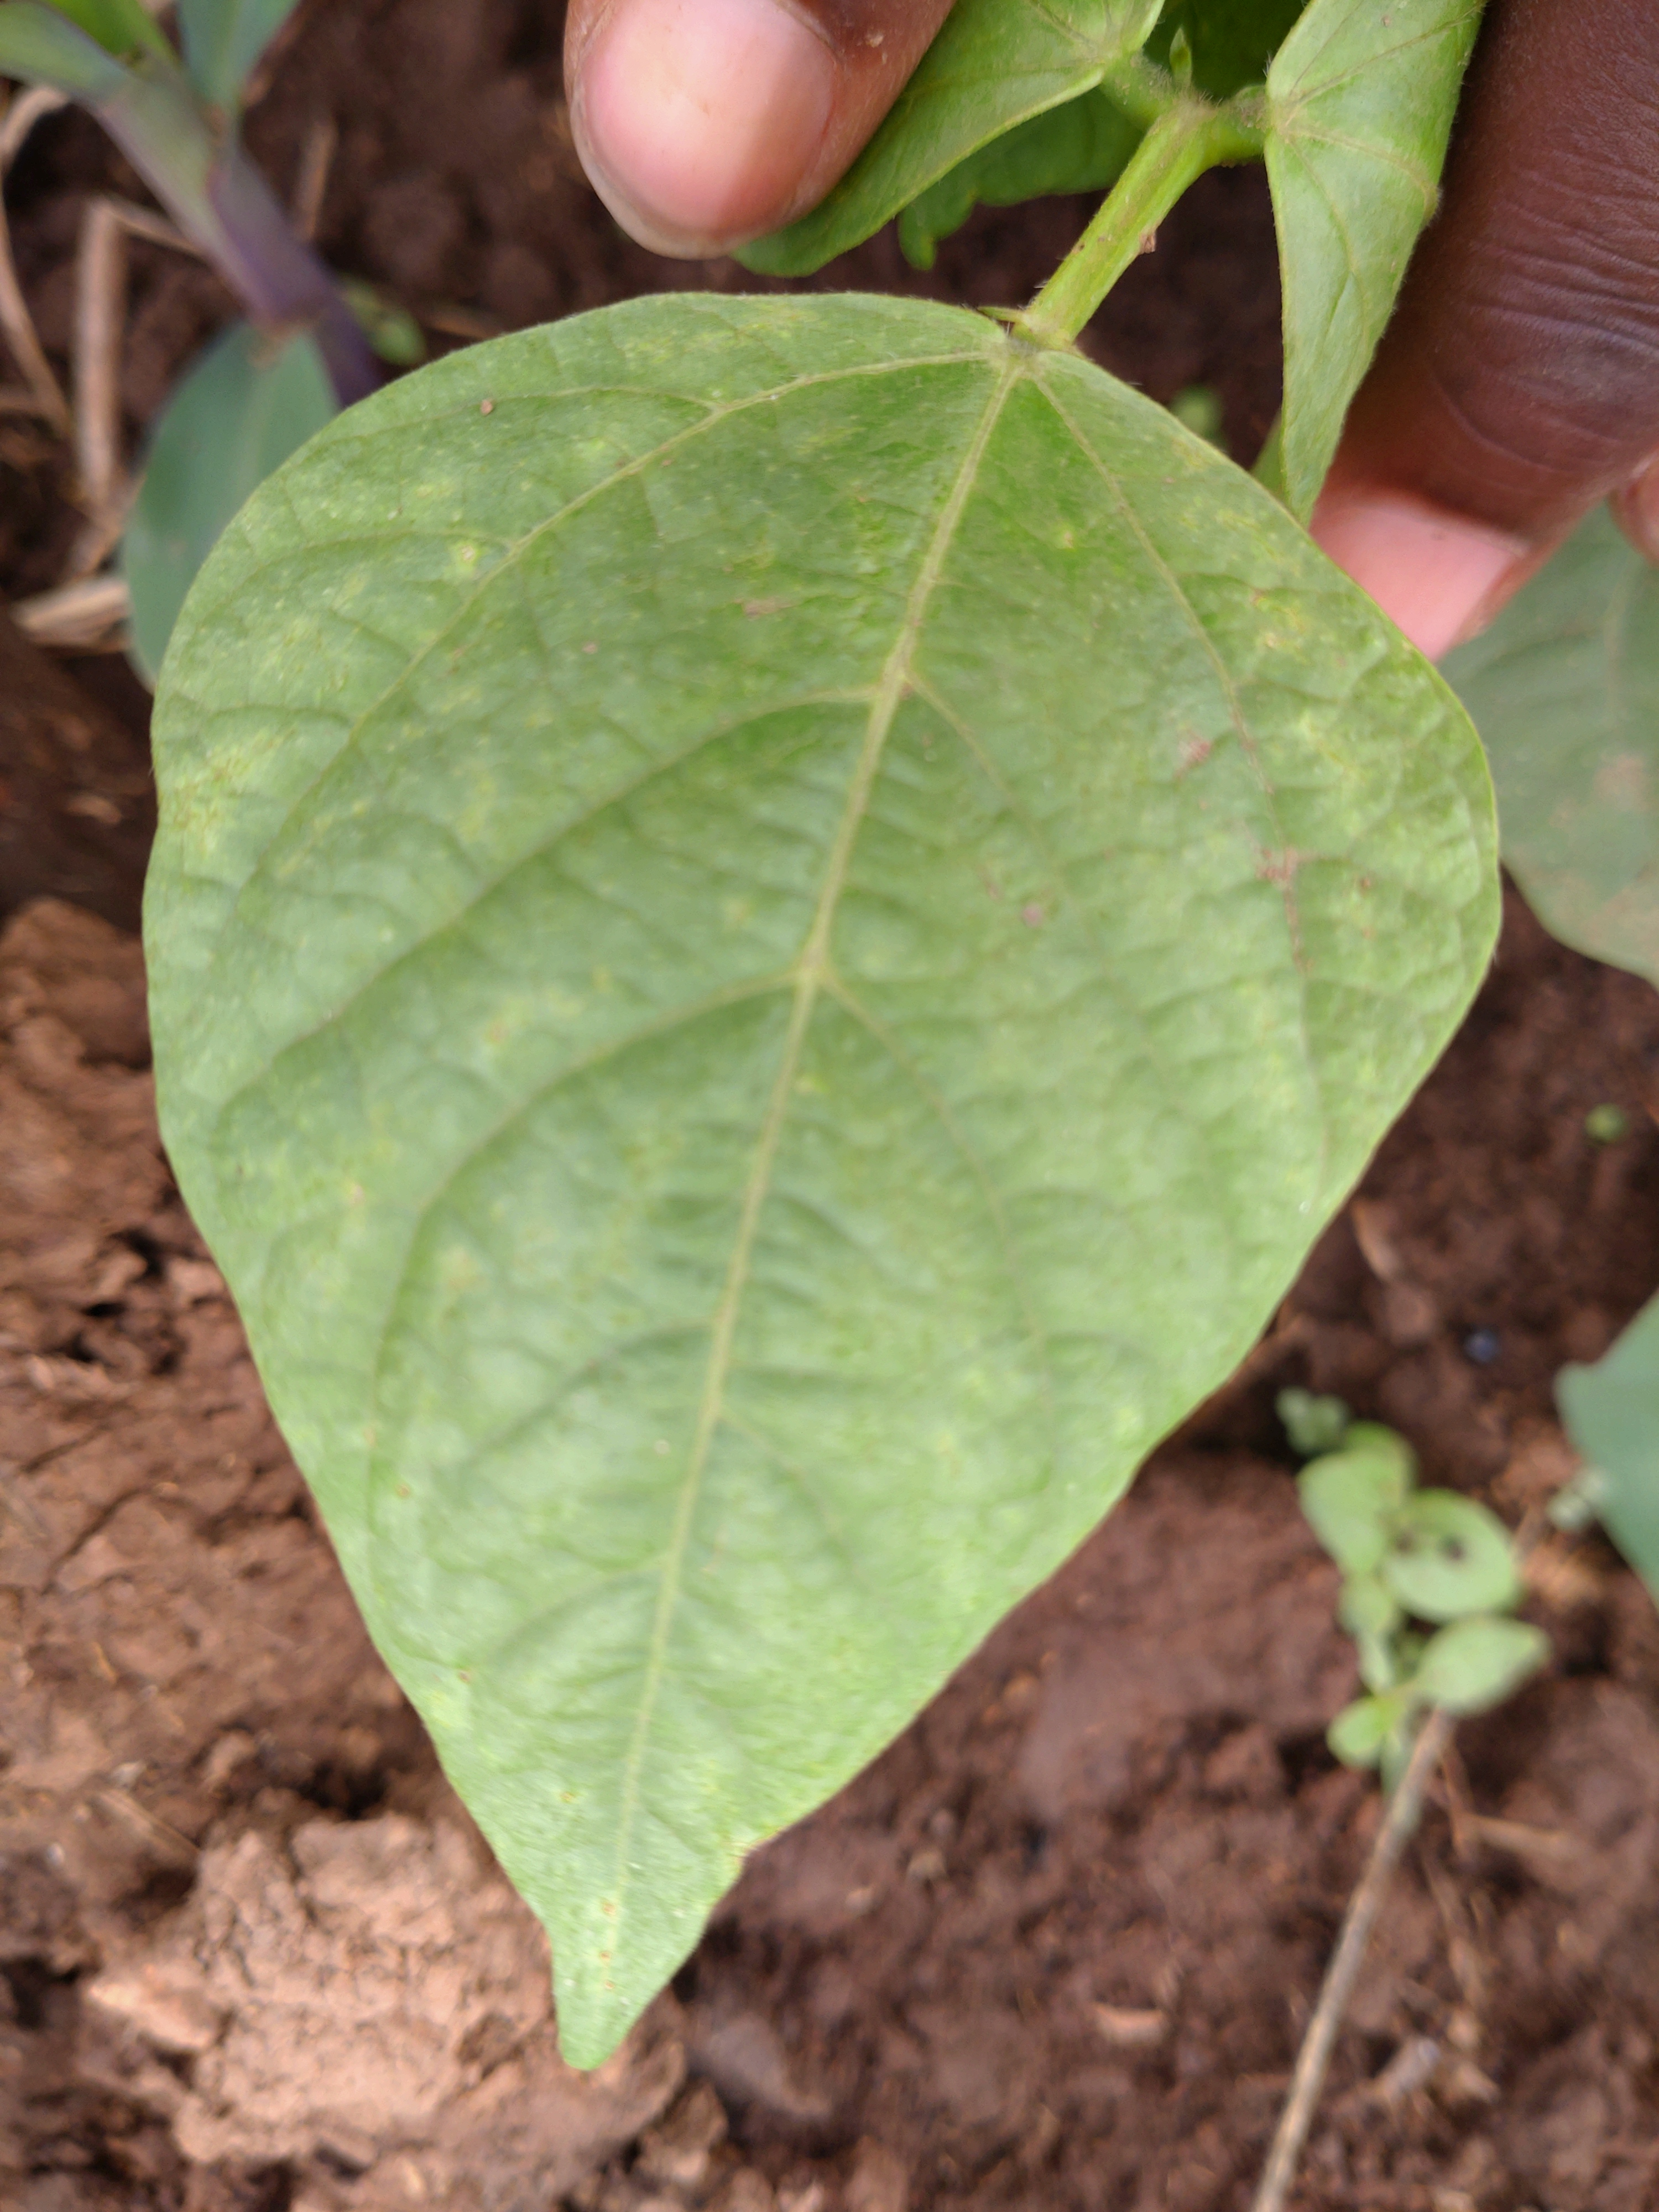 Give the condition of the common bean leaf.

healthy
